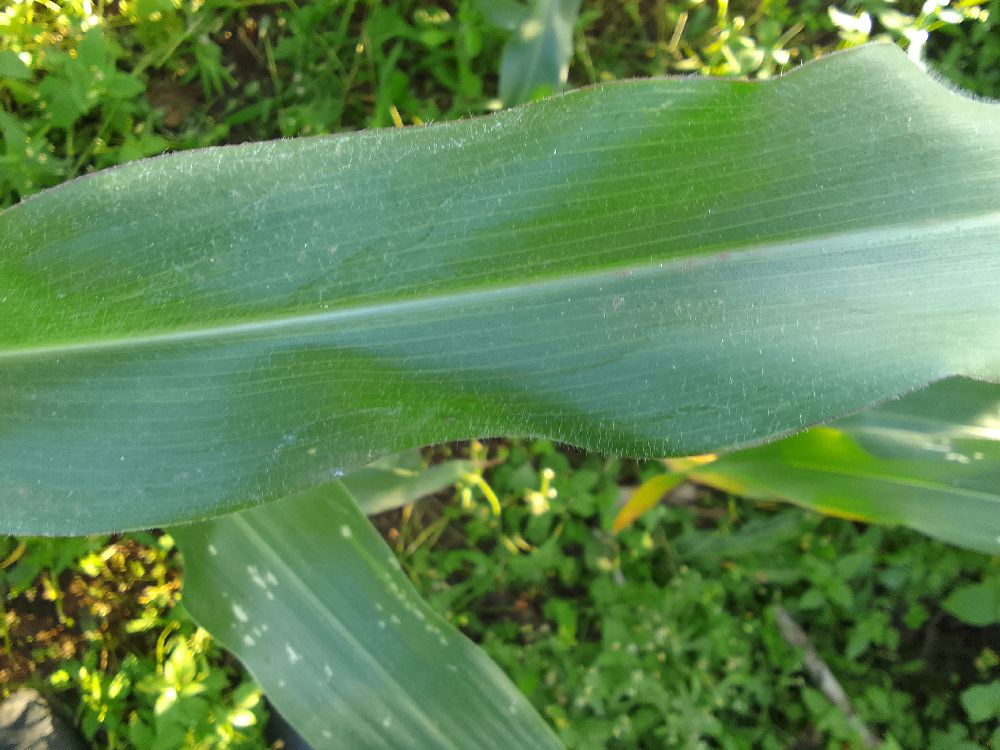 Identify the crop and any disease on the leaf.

maize, healthy
